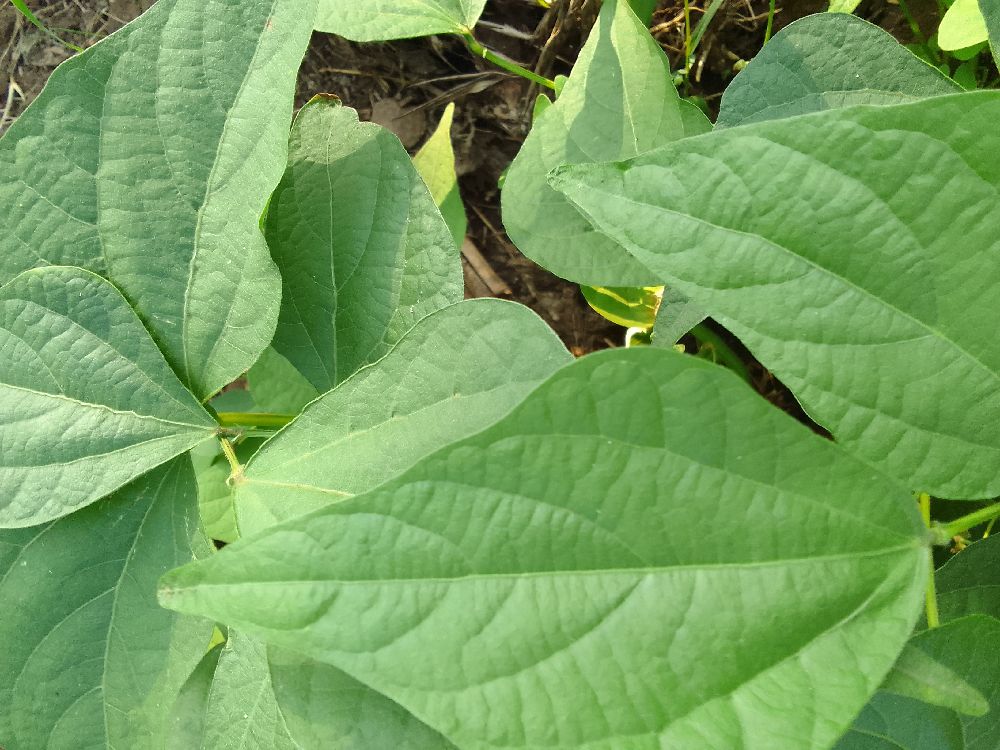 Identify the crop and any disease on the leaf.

common bean, healthy
